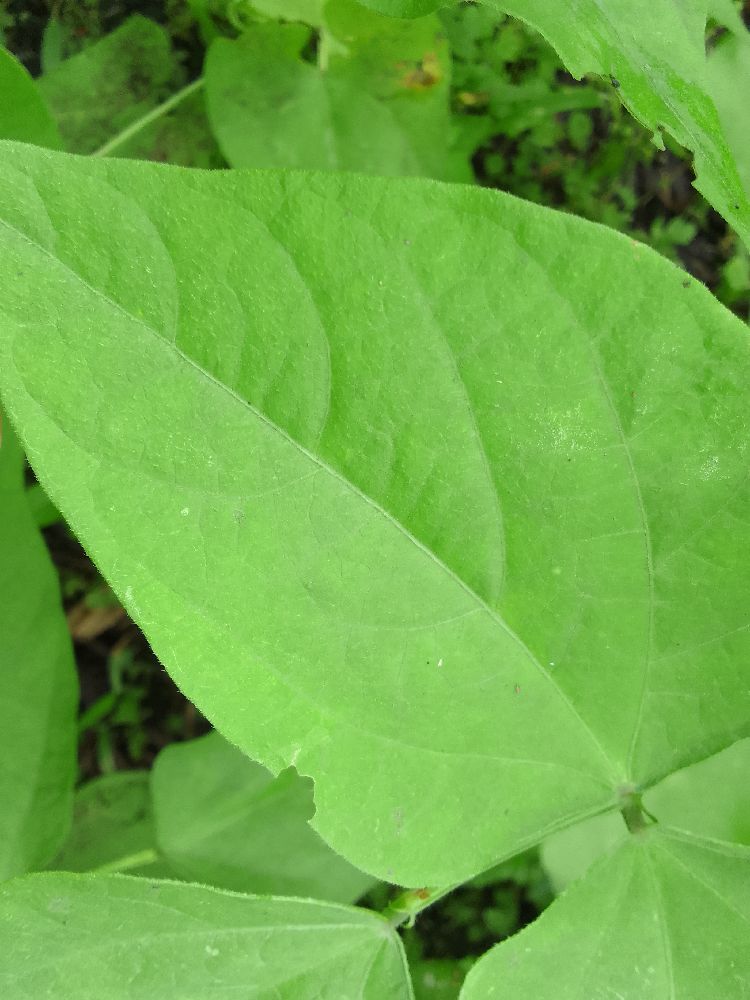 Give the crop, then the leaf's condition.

common bean, healthy
